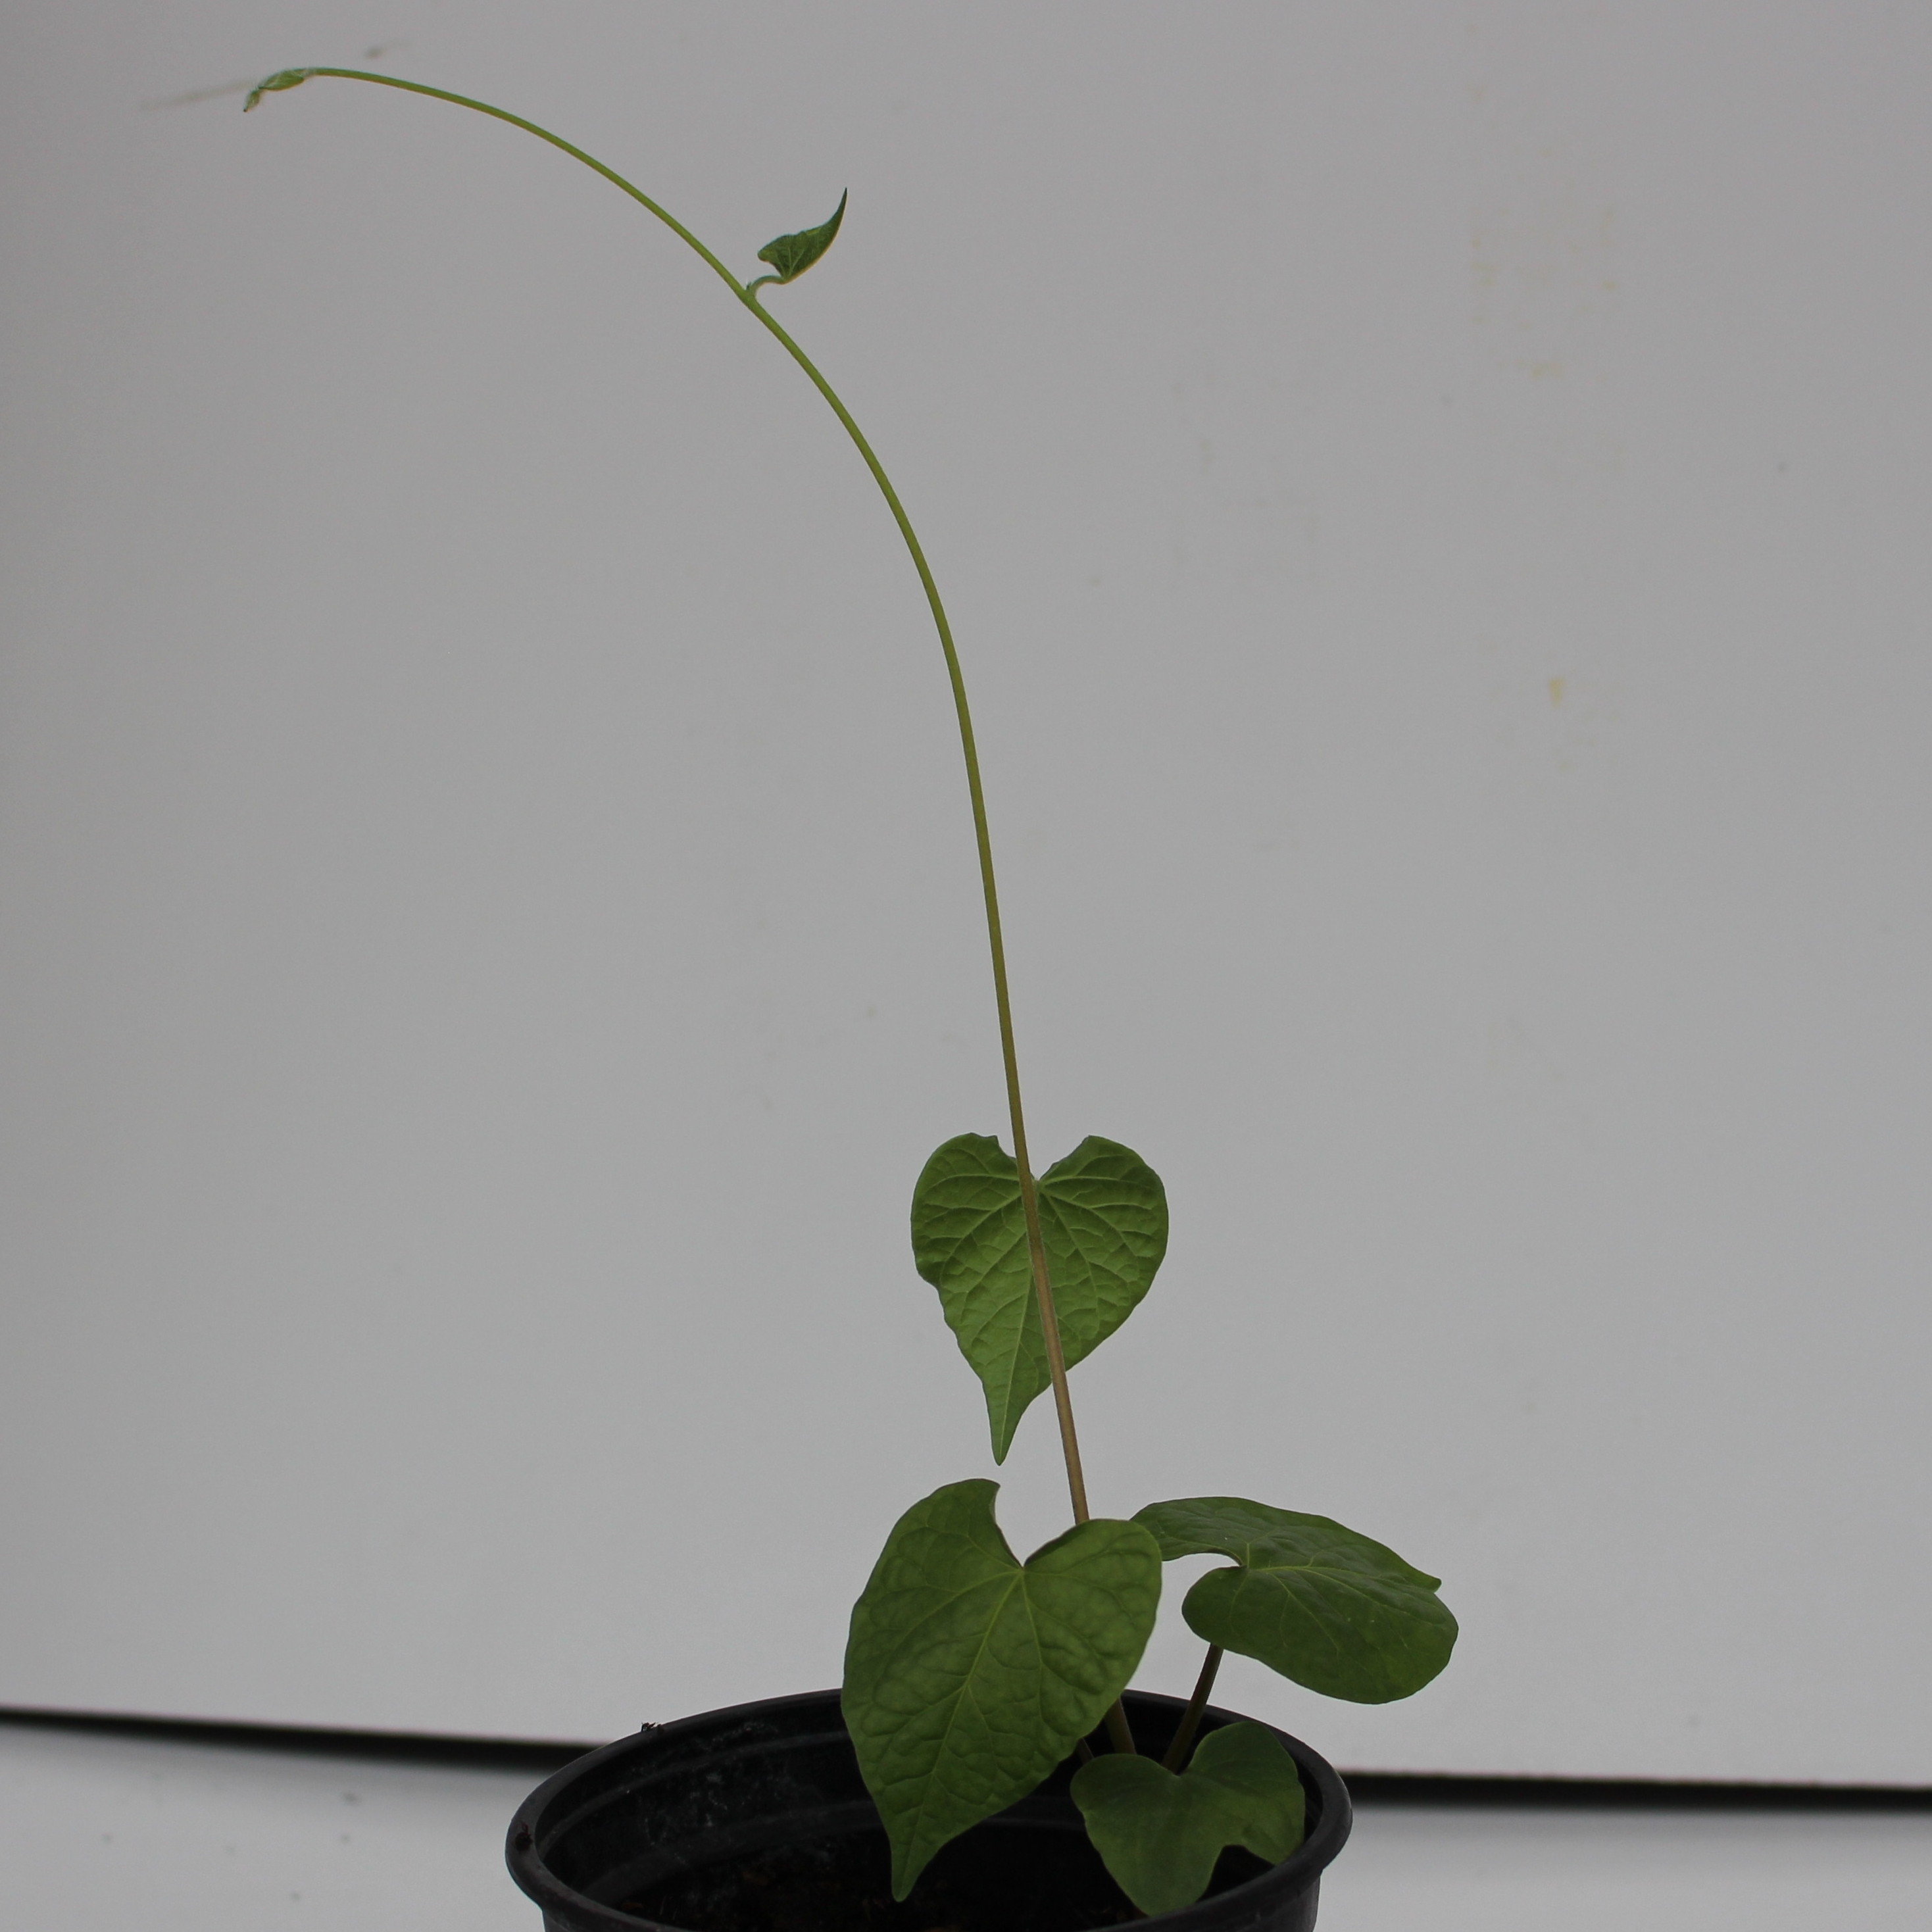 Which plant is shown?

Convolvulus arvensis
